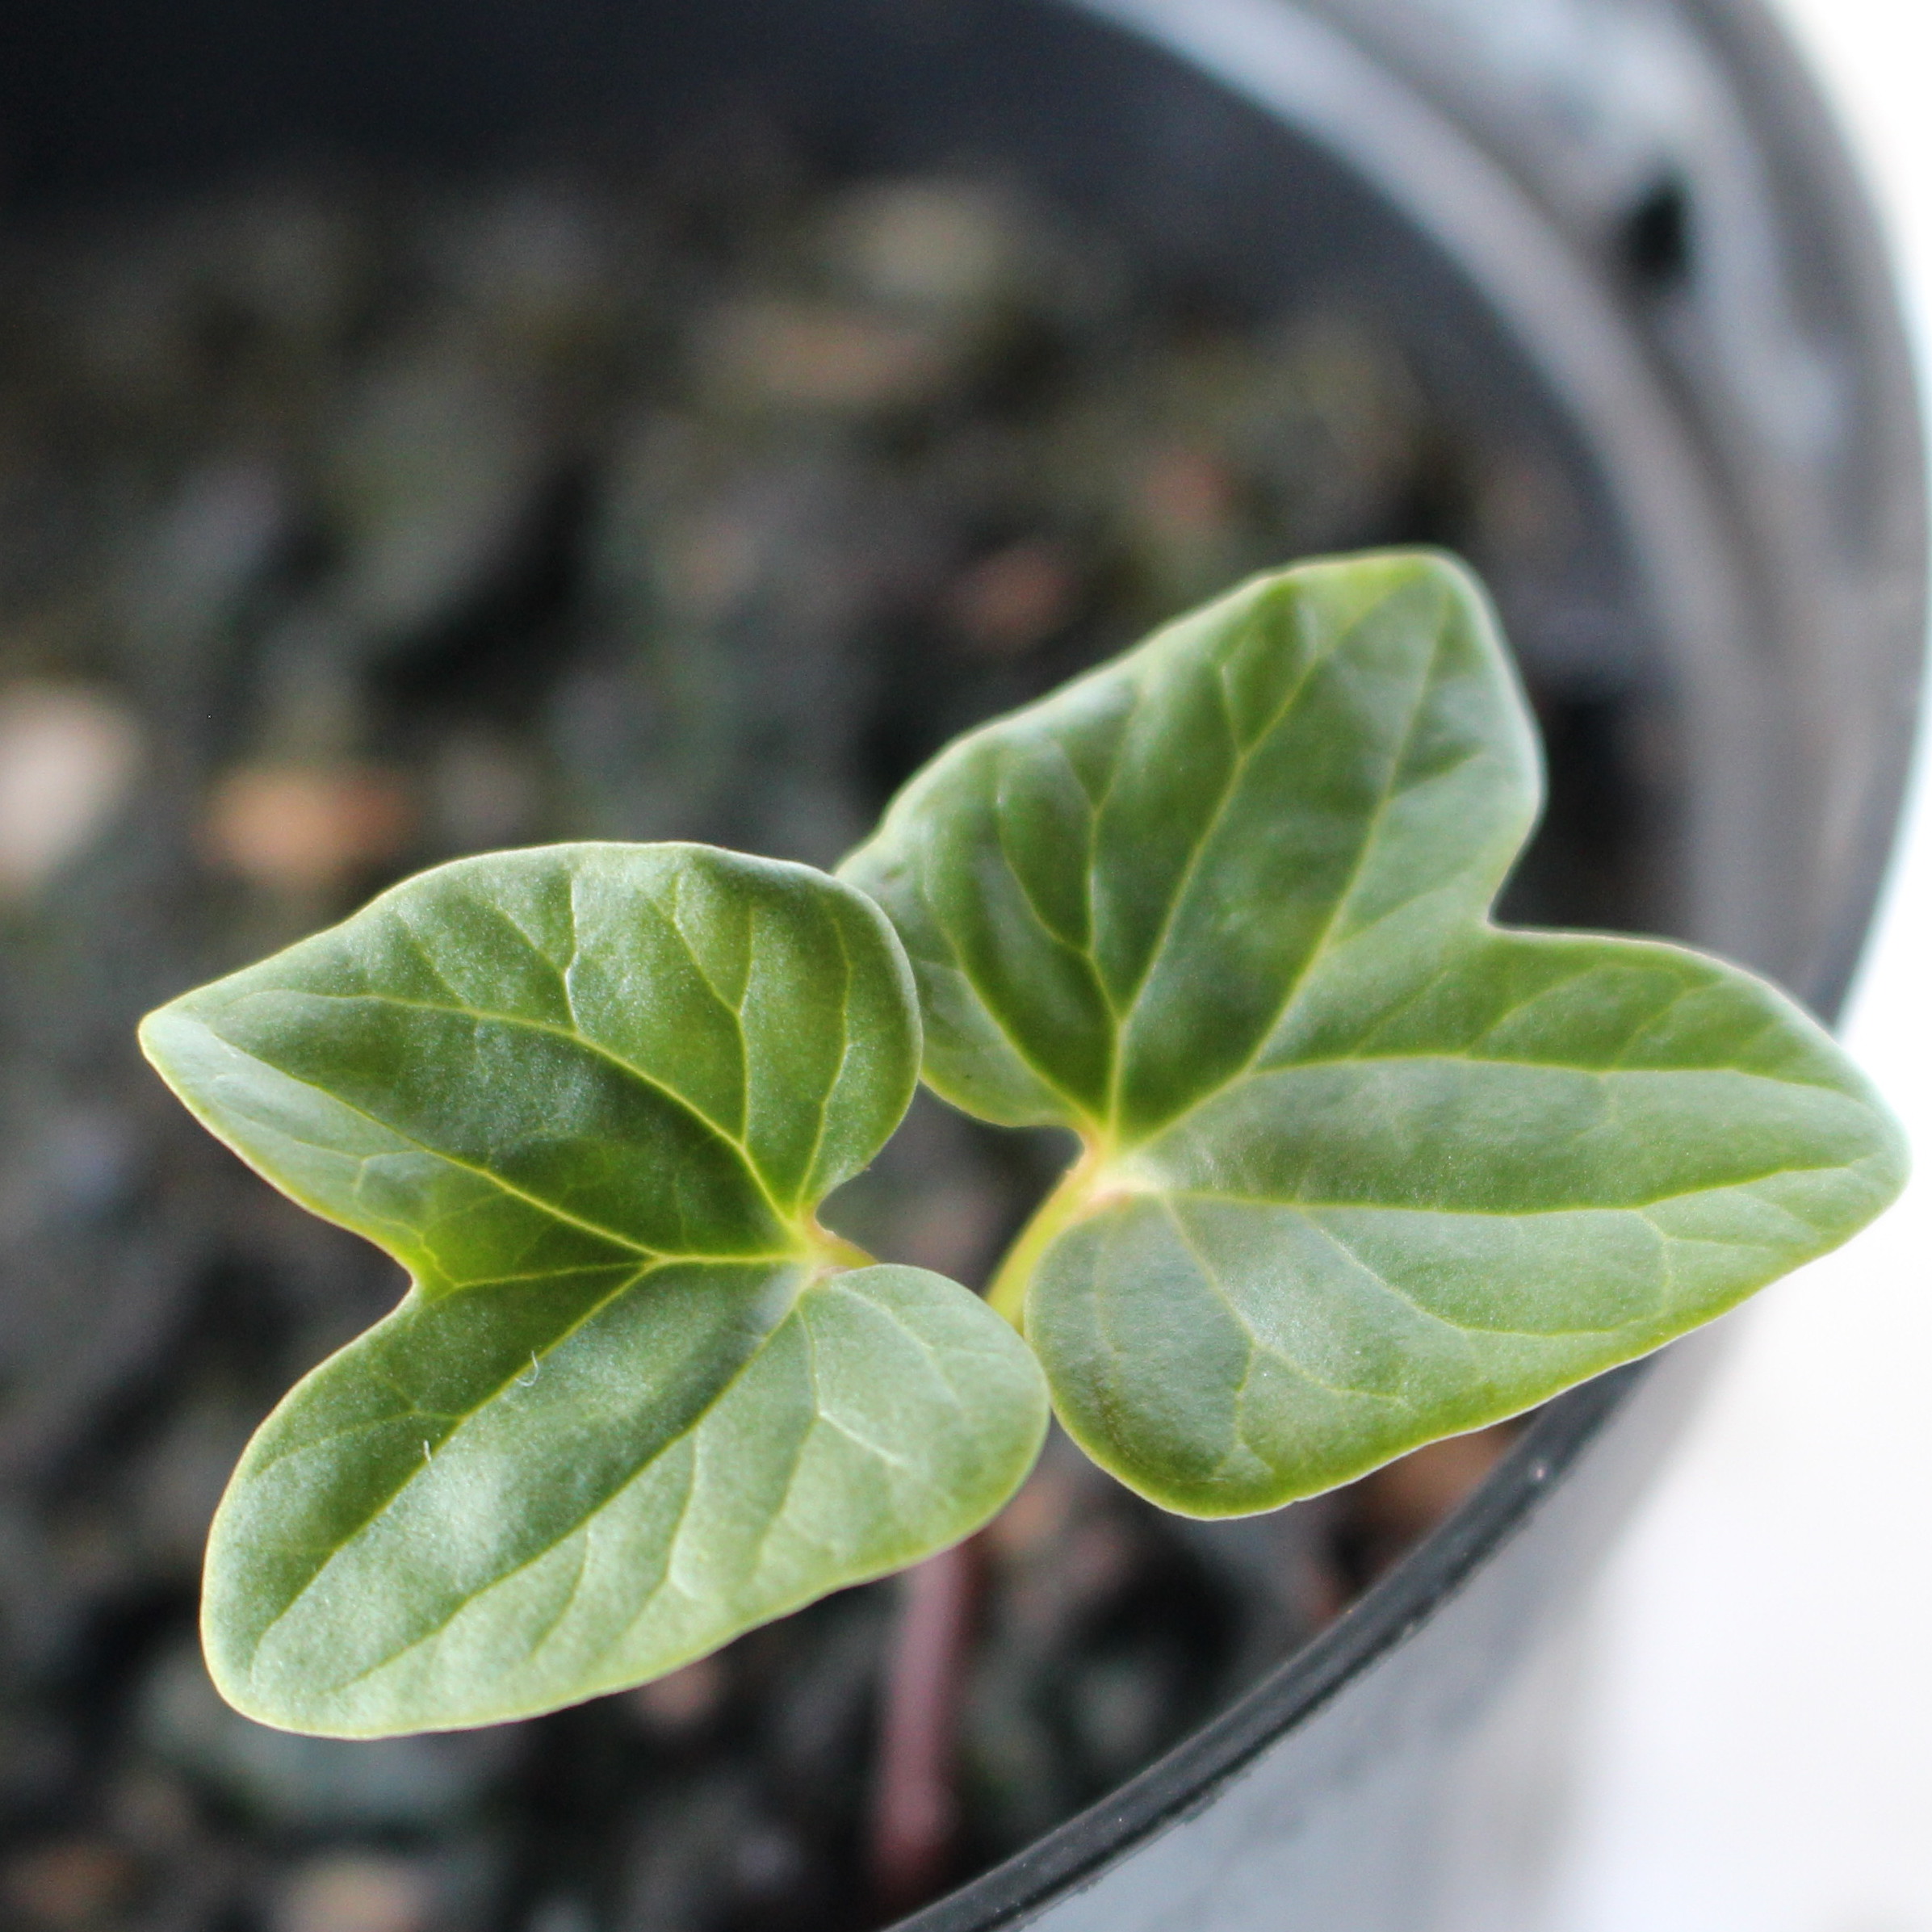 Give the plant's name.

Convolvulus arvensis
